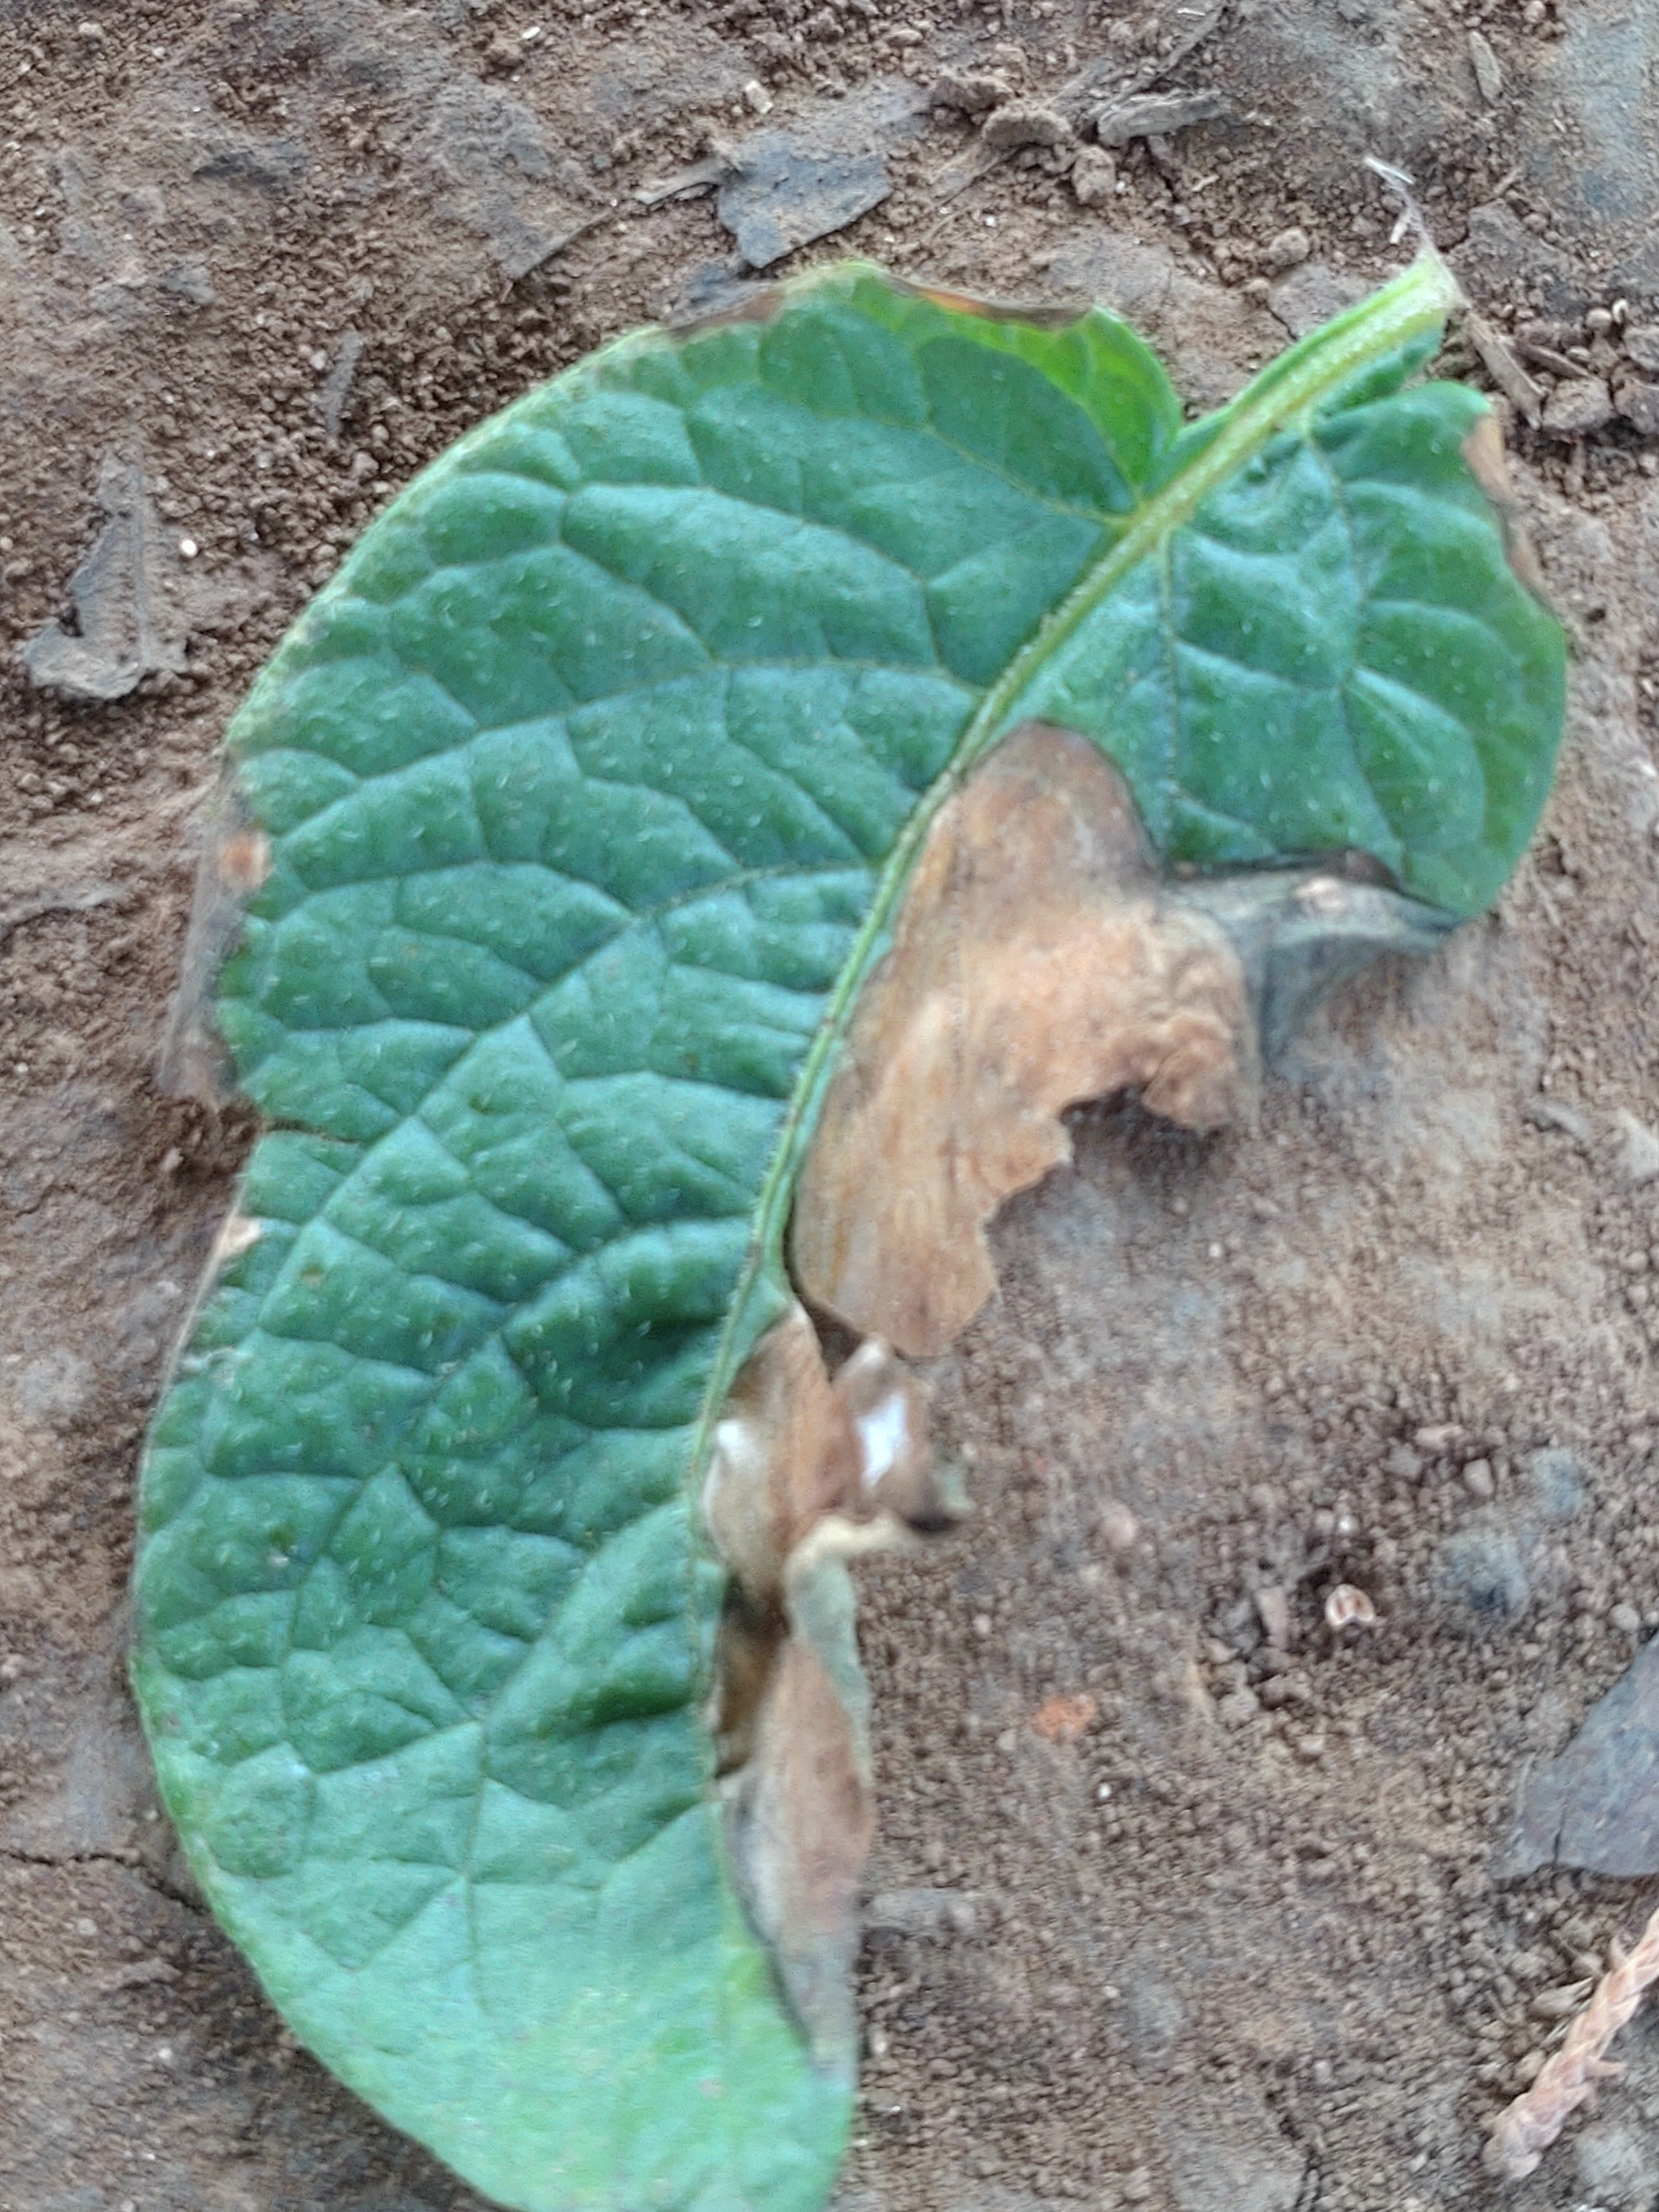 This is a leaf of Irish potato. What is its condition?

early blight
